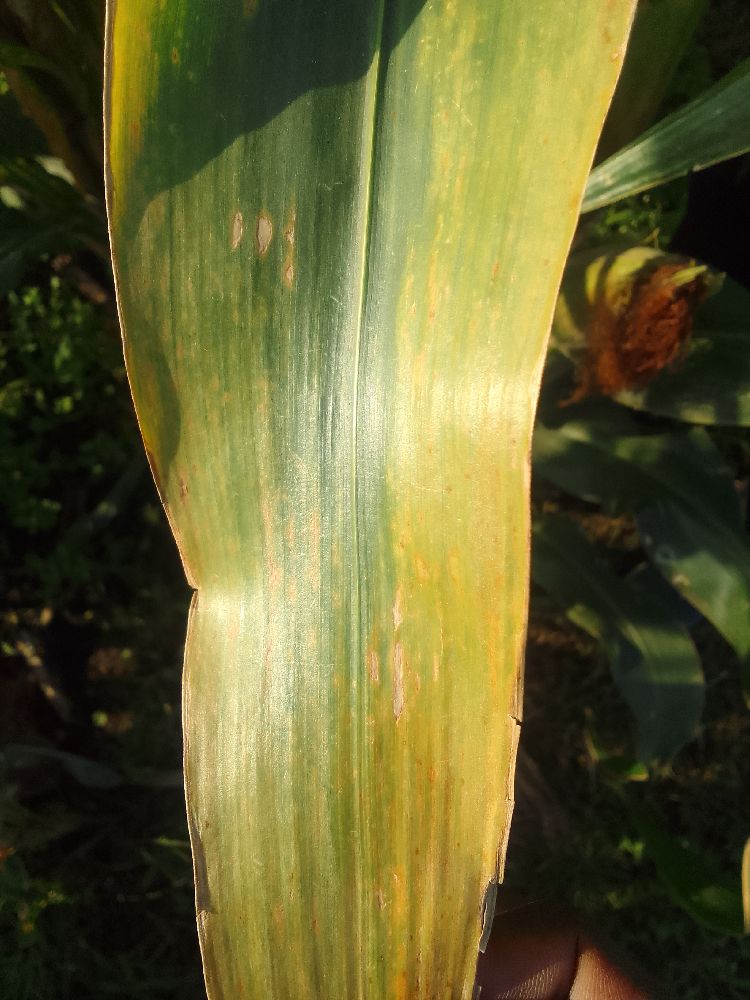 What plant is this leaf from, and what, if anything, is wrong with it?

maize, maize lethal necrosis
